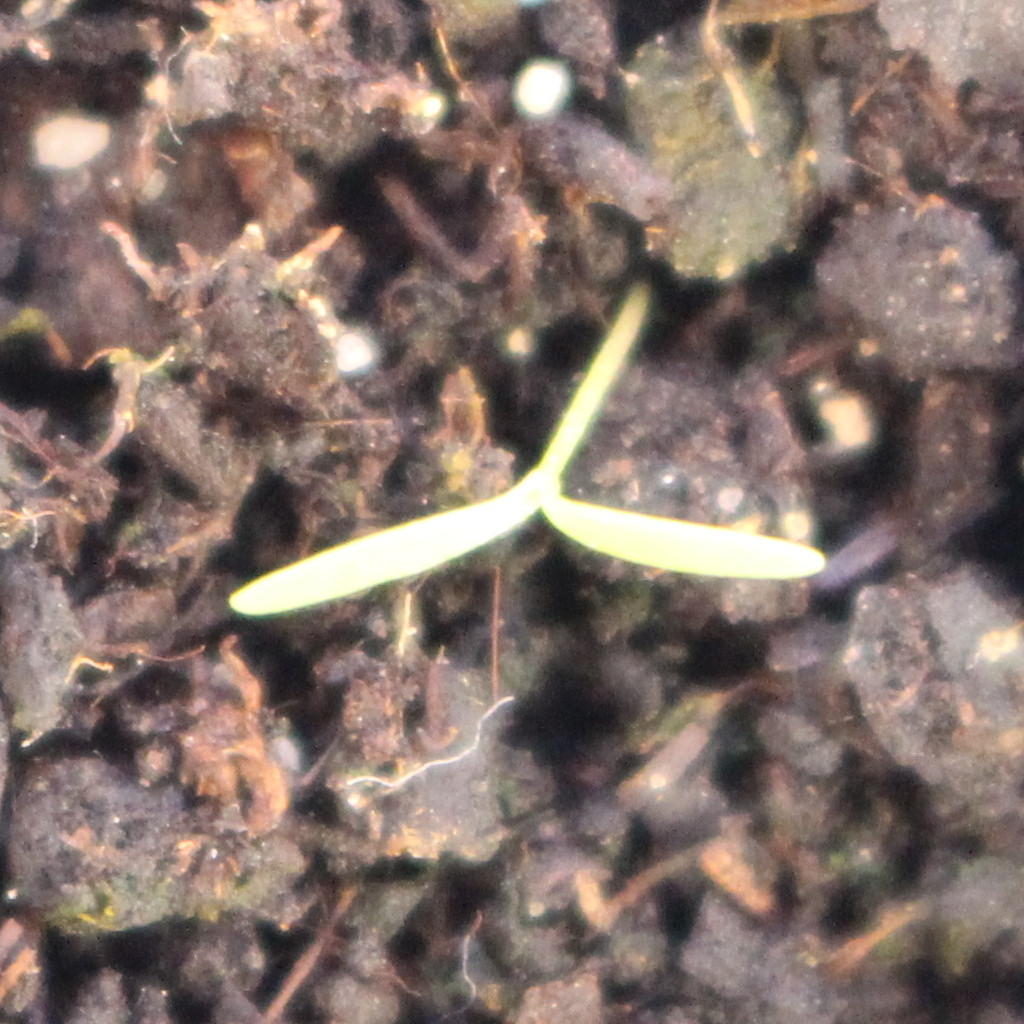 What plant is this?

Papaver rhoeas
